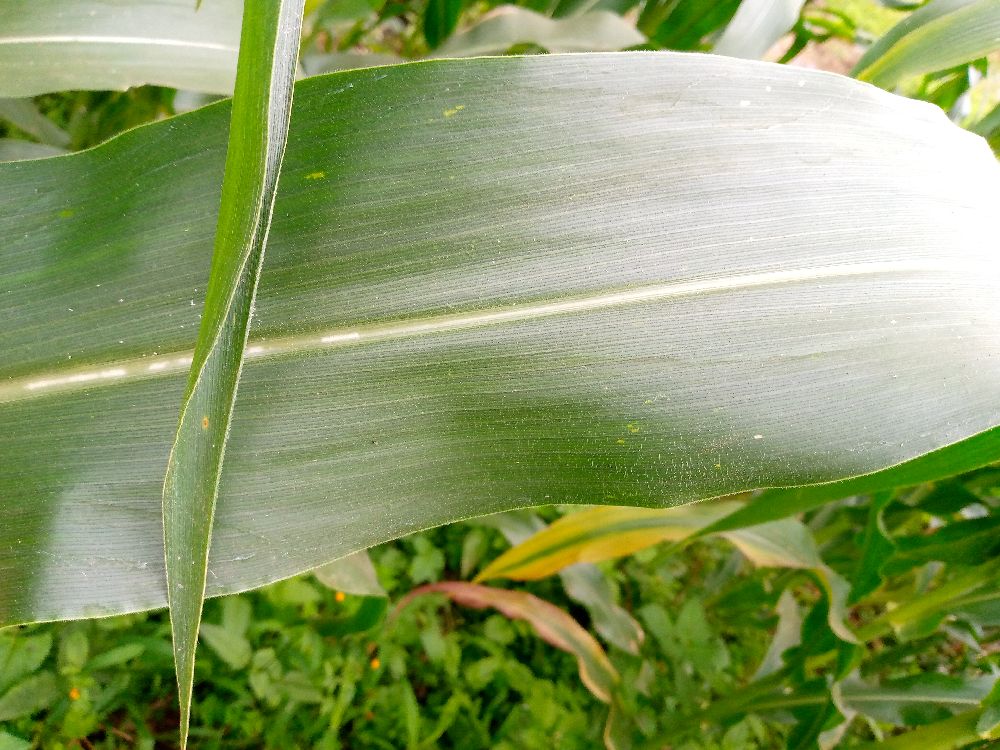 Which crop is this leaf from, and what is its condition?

maize, healthy
